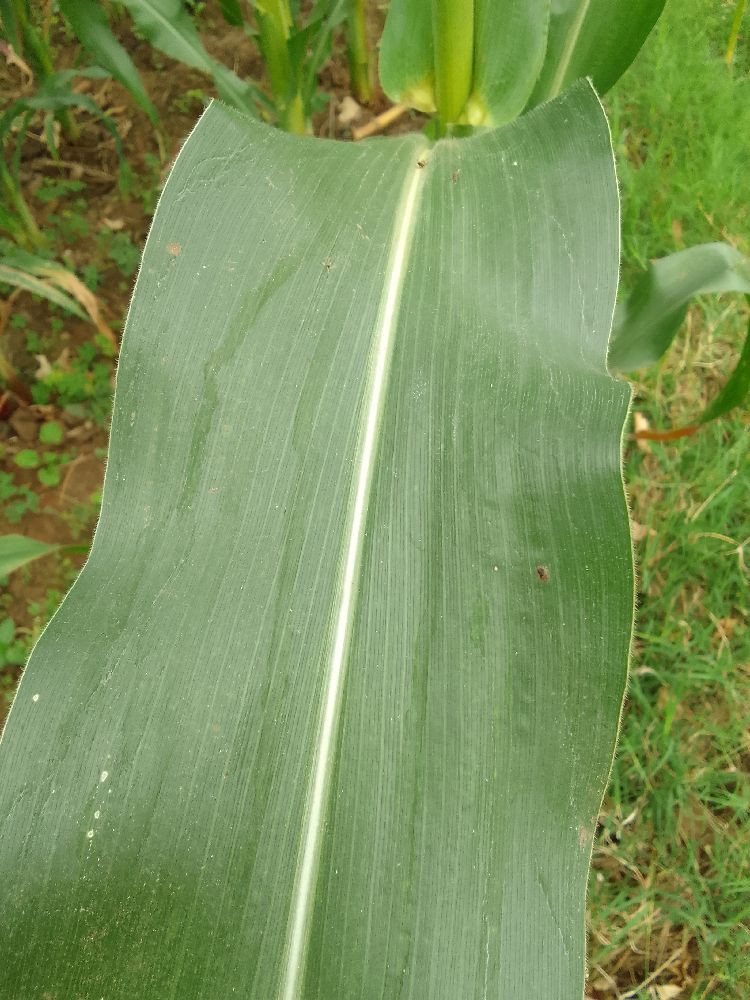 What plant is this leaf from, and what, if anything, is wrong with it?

maize, healthy
